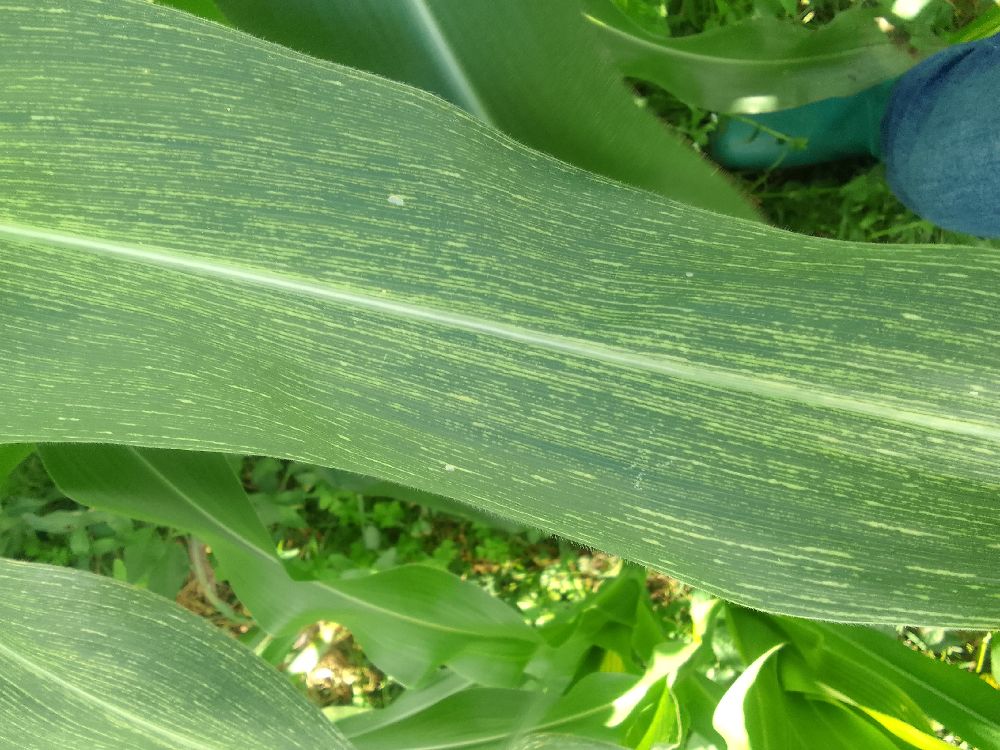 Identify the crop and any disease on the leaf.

maize, maize streak virus
